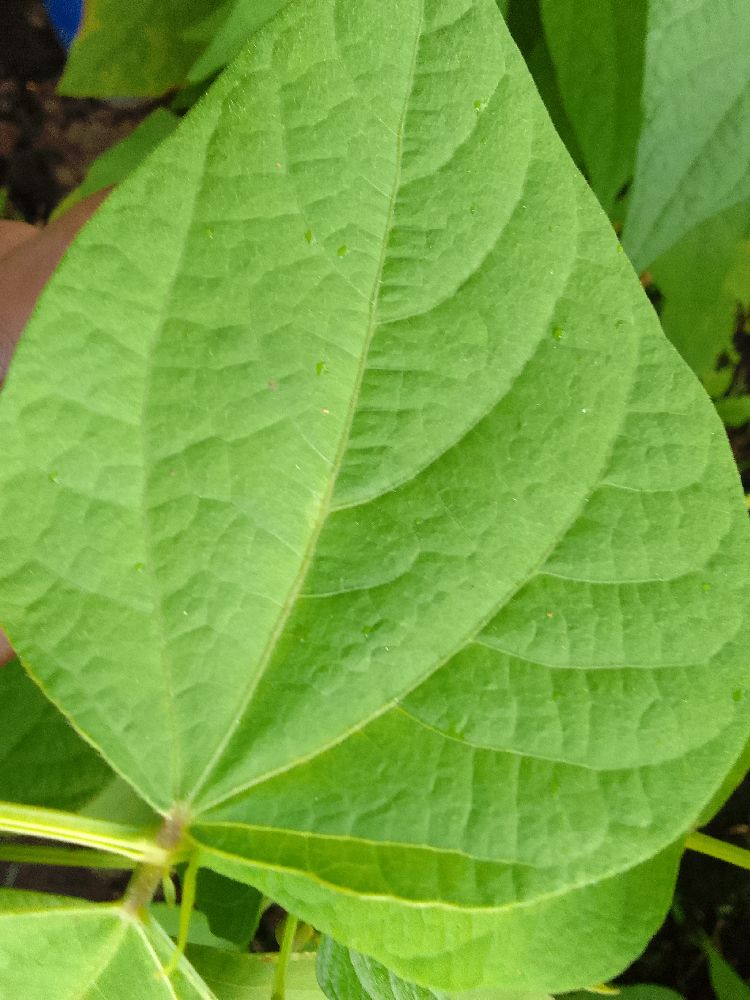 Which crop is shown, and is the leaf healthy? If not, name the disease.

common bean, healthy
